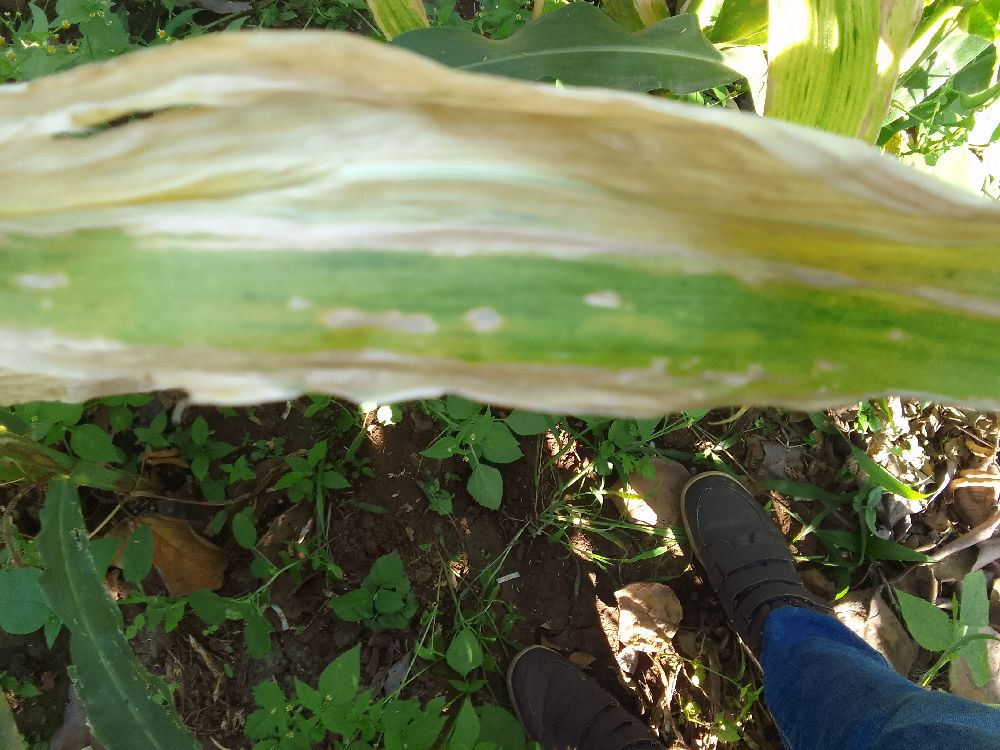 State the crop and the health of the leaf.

maize, maize lethal necrosis
